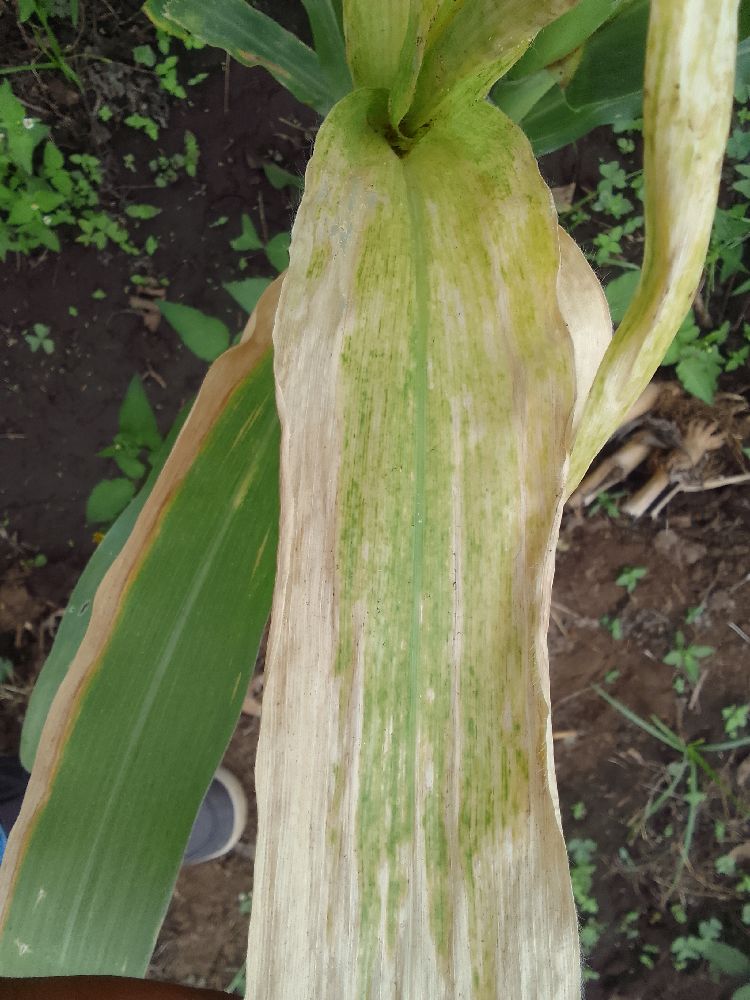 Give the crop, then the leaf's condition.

maize, maize lethal necrosis
